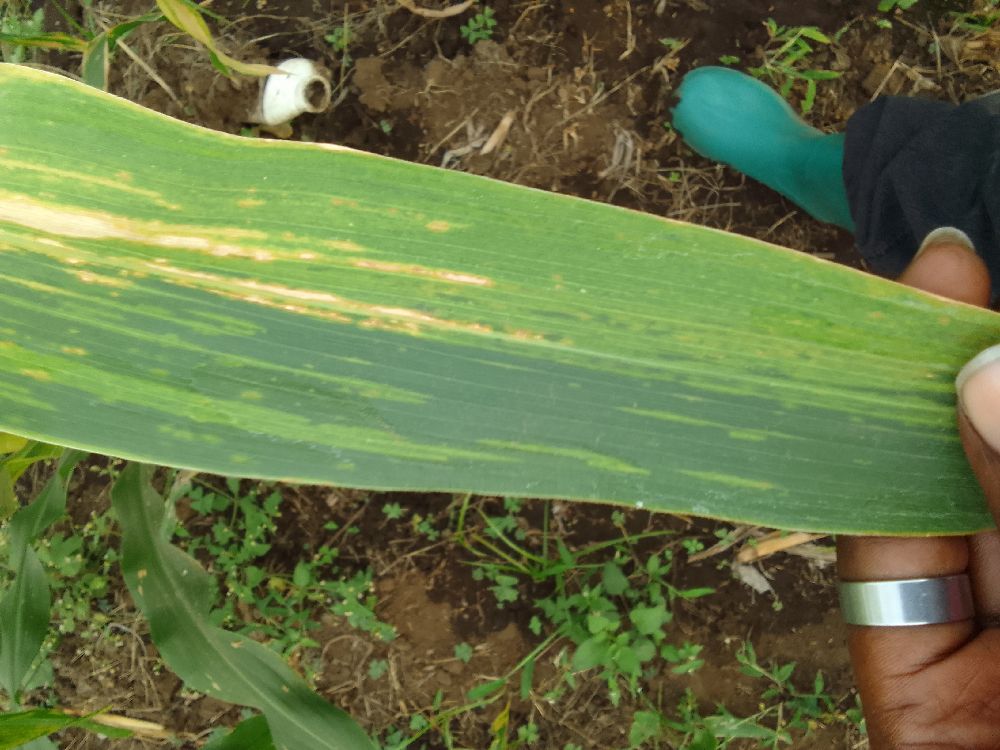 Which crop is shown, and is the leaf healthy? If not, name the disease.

maize, maize lethal necrosis
